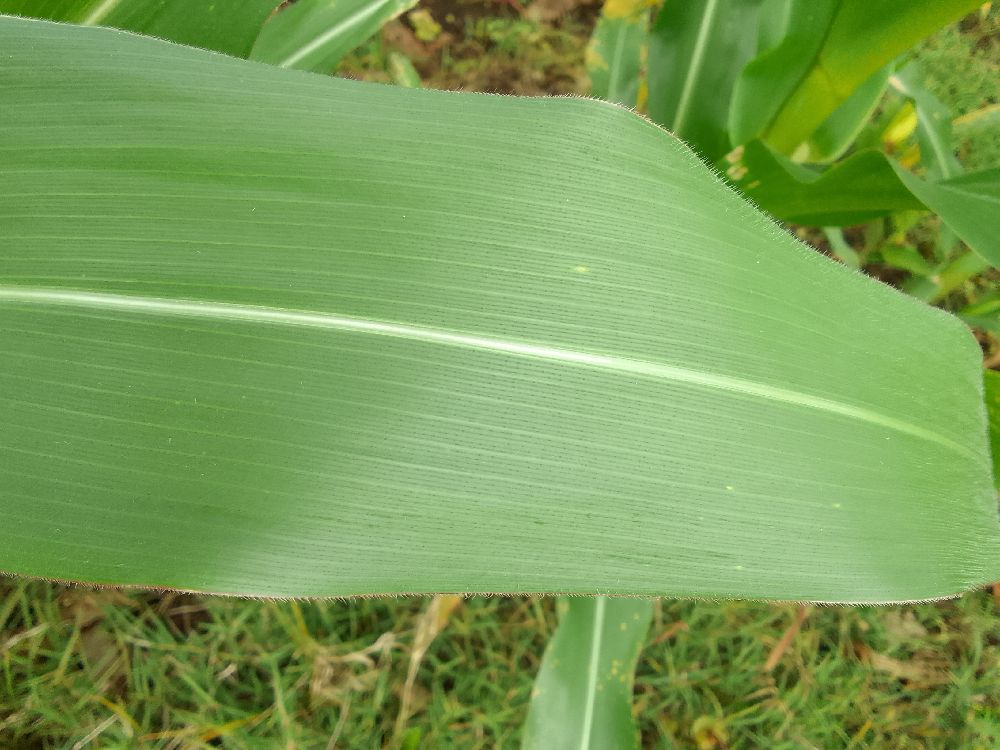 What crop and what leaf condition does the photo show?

maize, healthy
